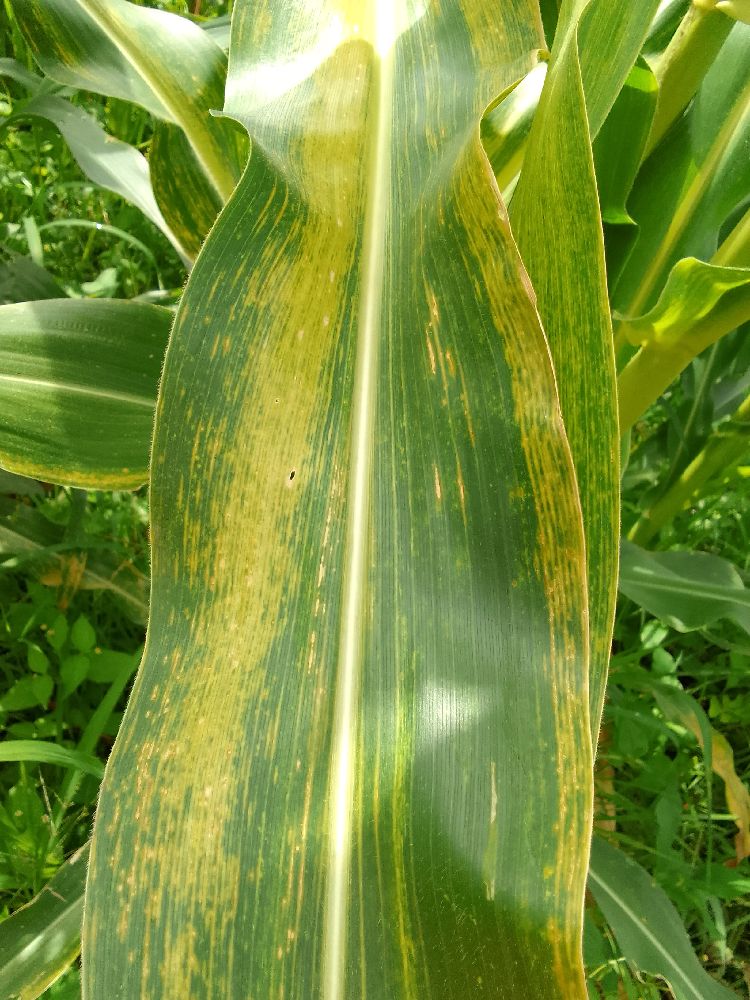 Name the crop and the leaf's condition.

maize, maize lethal necrosis
